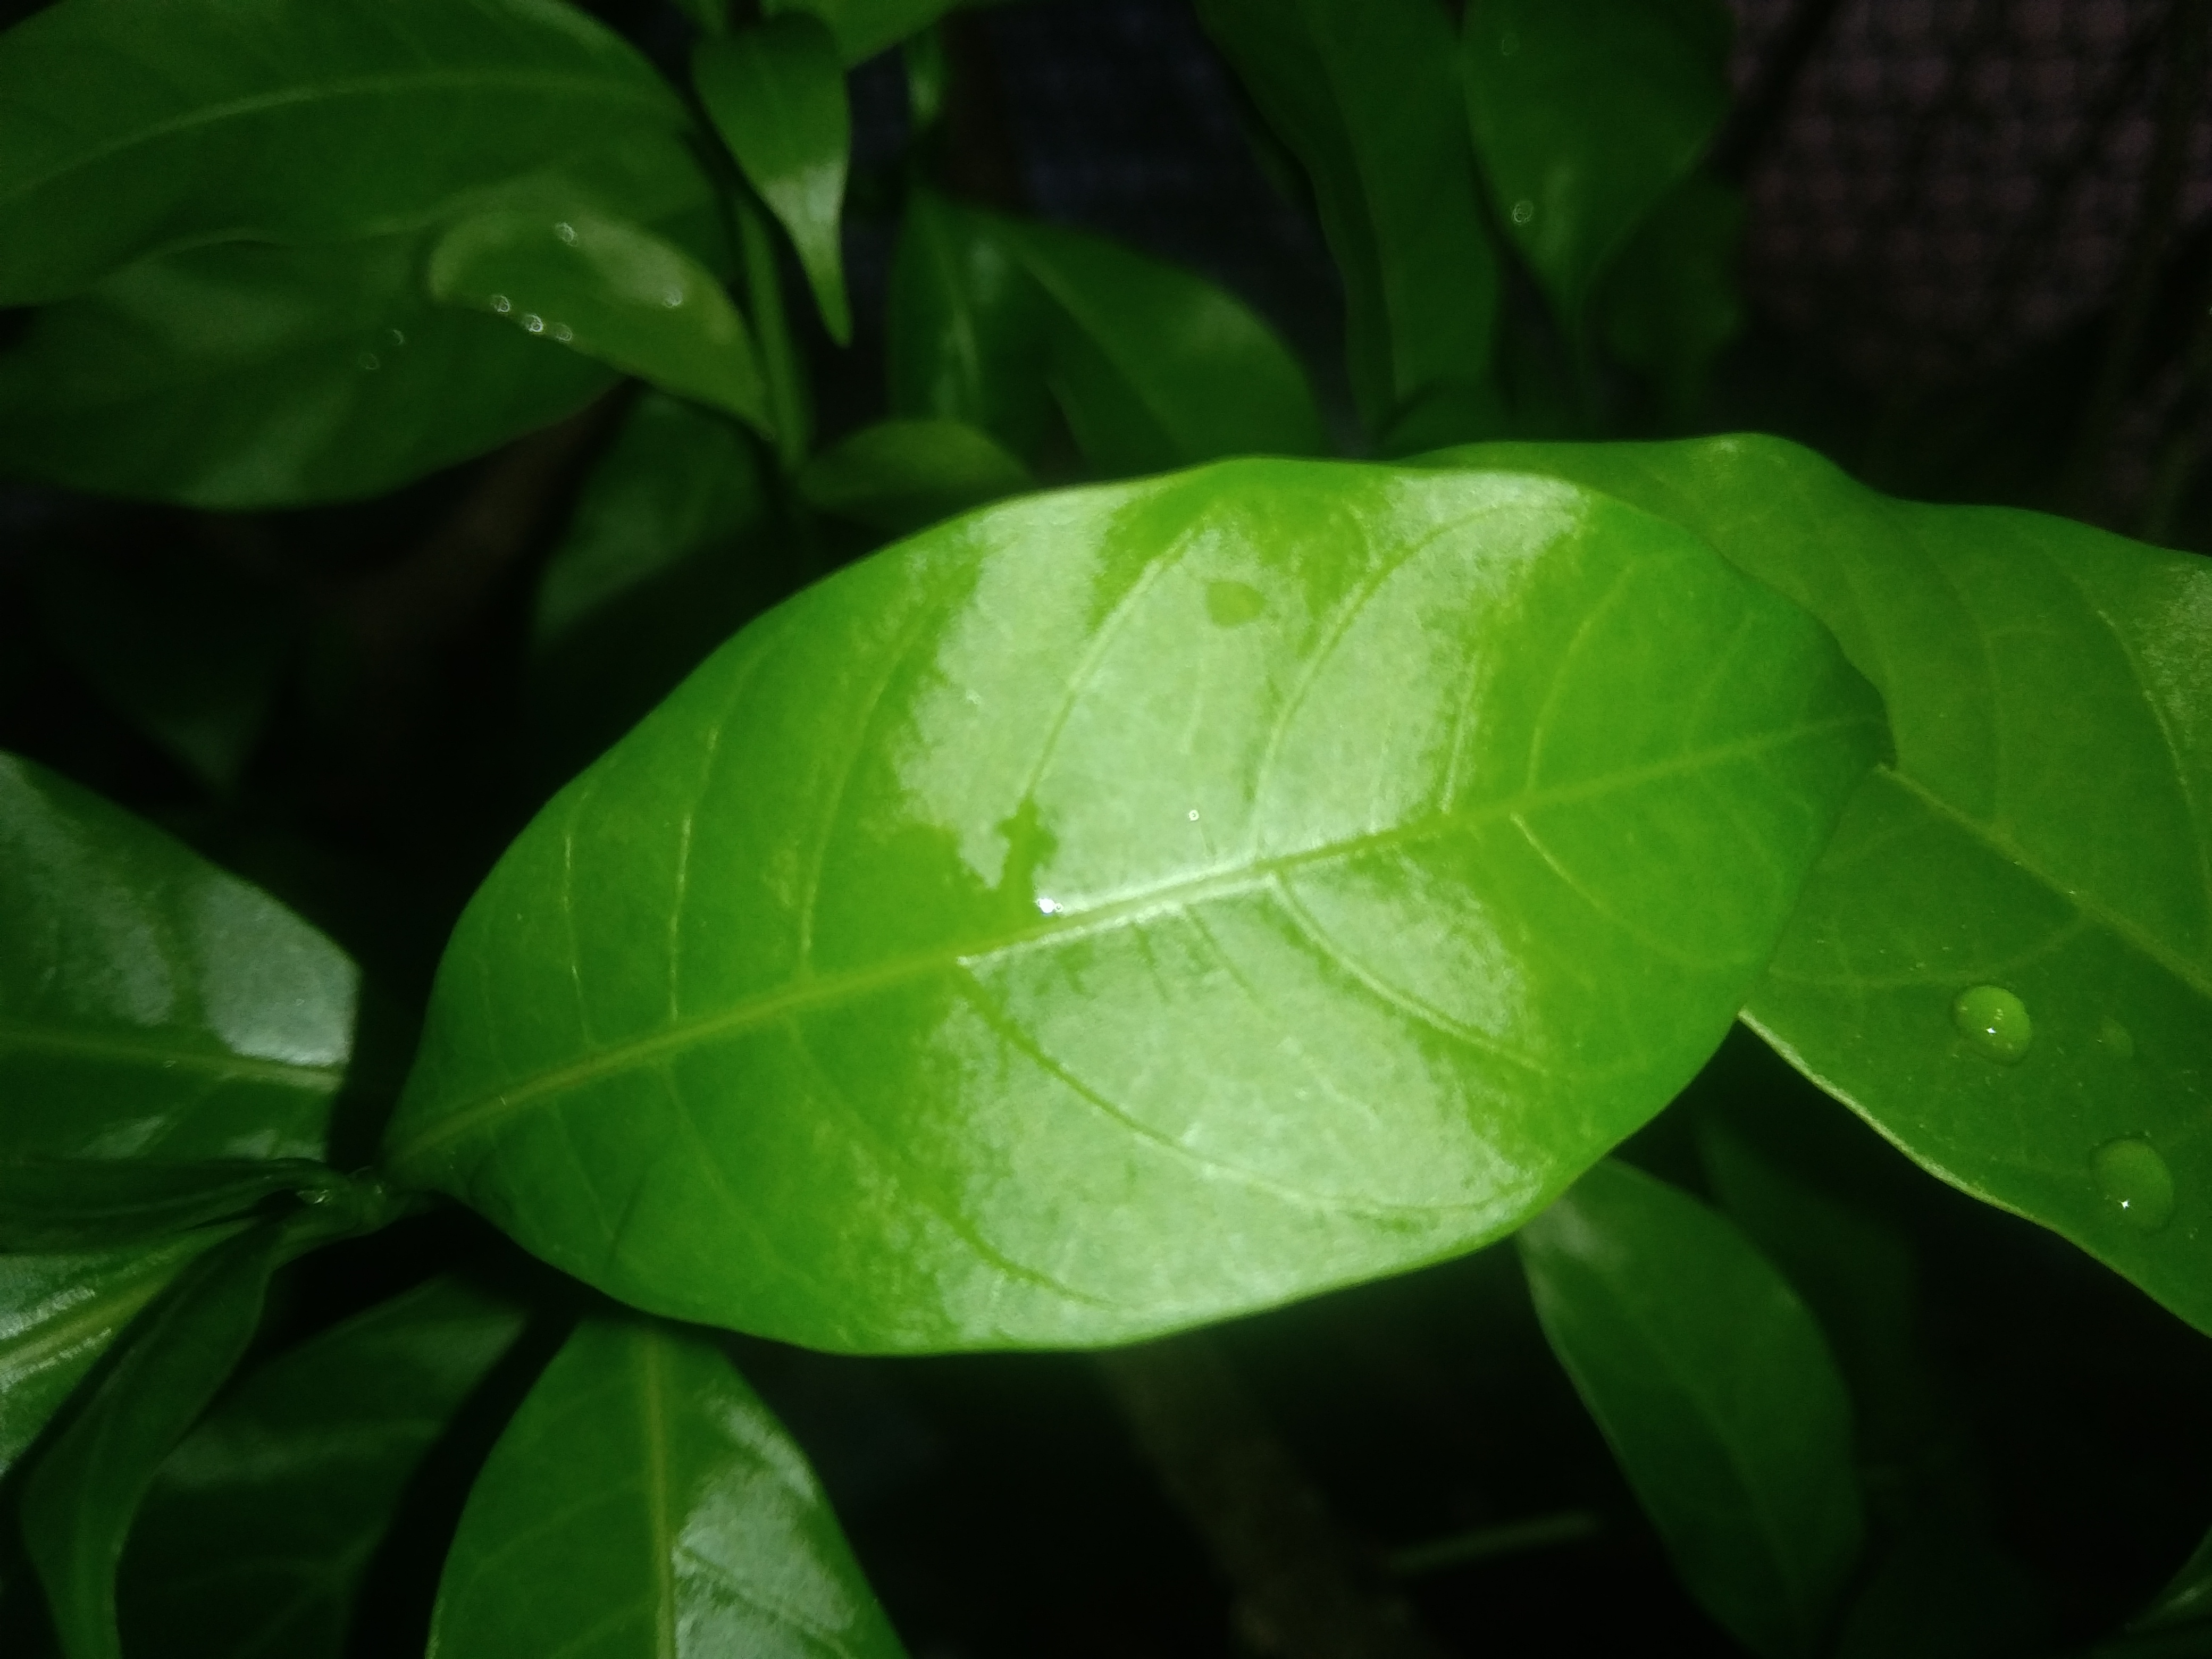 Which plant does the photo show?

togor
